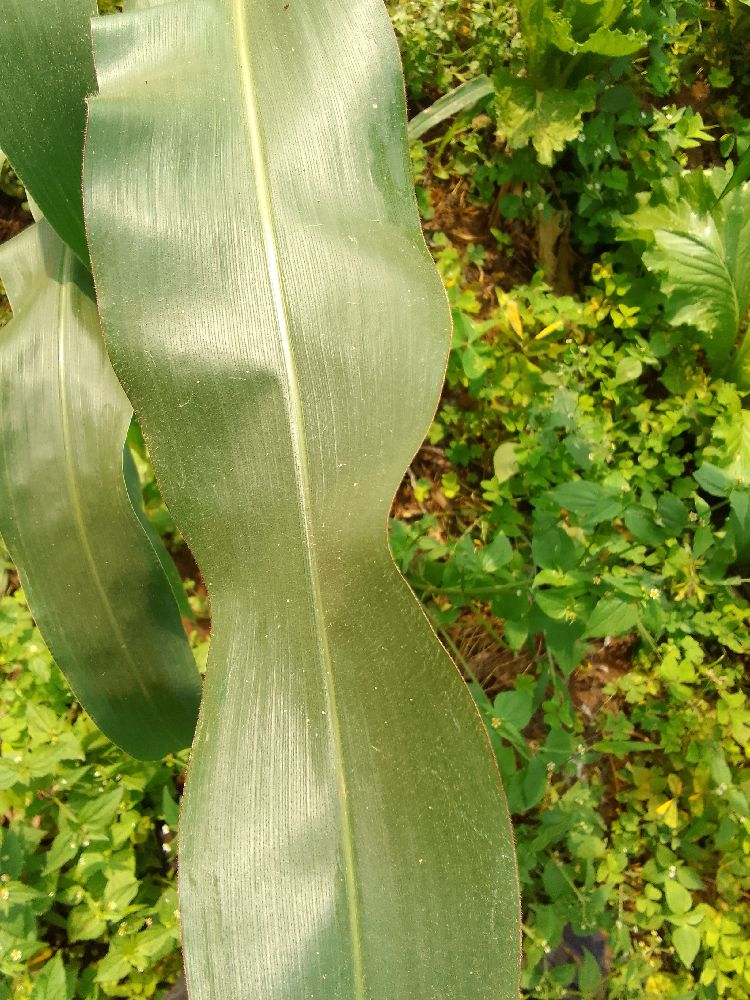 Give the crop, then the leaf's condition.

maize, healthy
